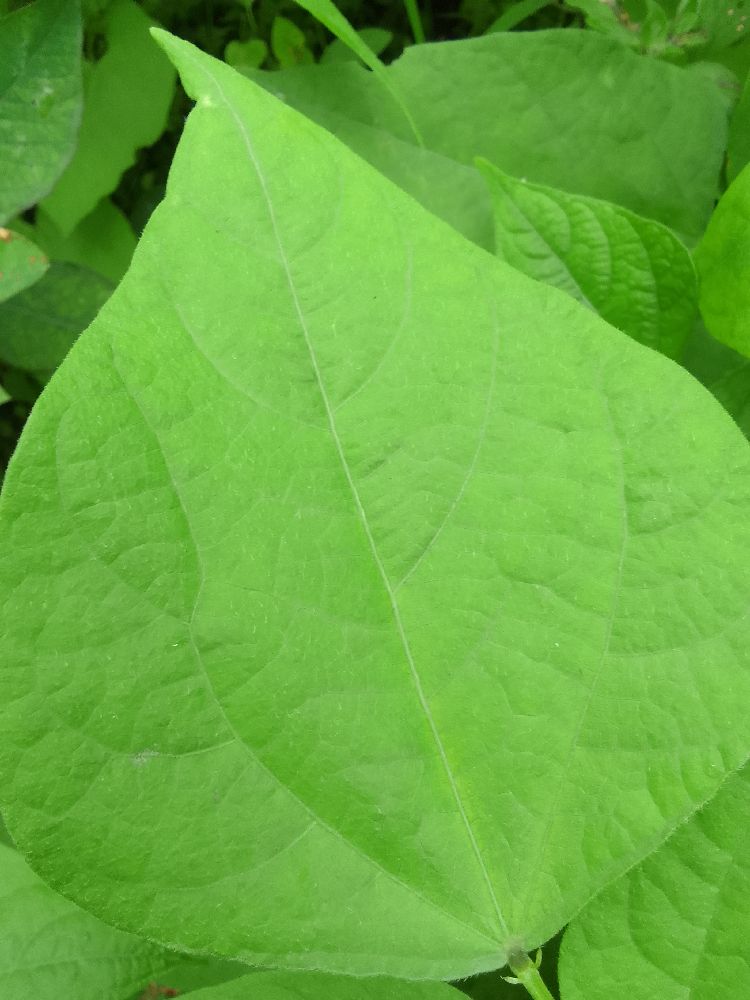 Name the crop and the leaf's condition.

common bean, healthy
